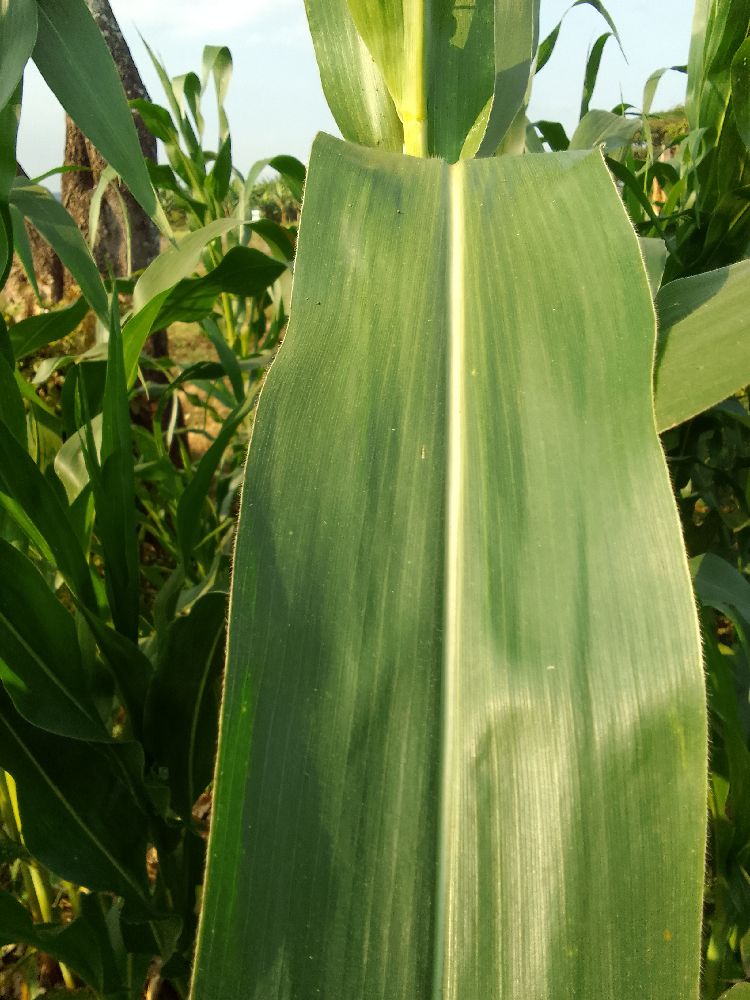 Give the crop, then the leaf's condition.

maize, healthy
